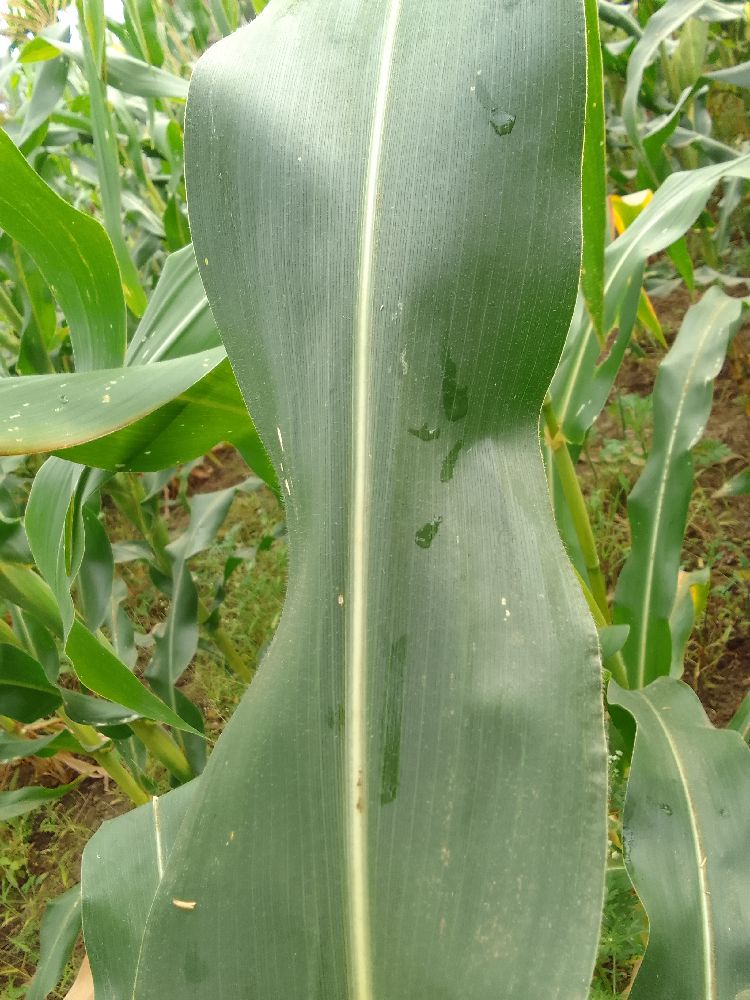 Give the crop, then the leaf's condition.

maize, healthy
